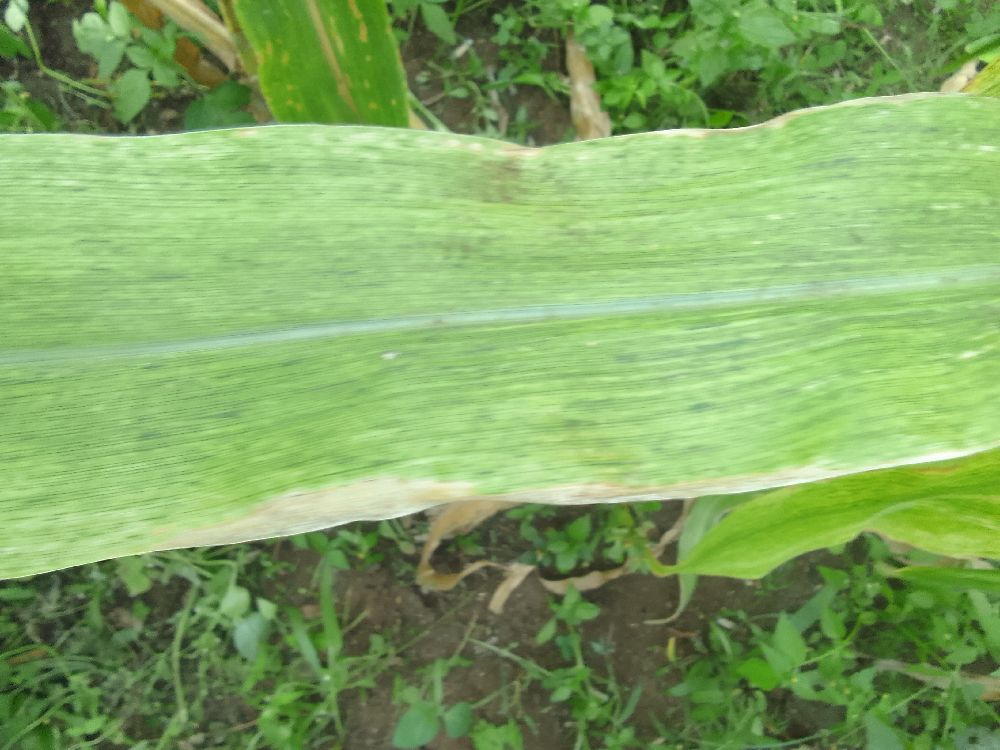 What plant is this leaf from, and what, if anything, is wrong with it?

maize, maize lethal necrosis
